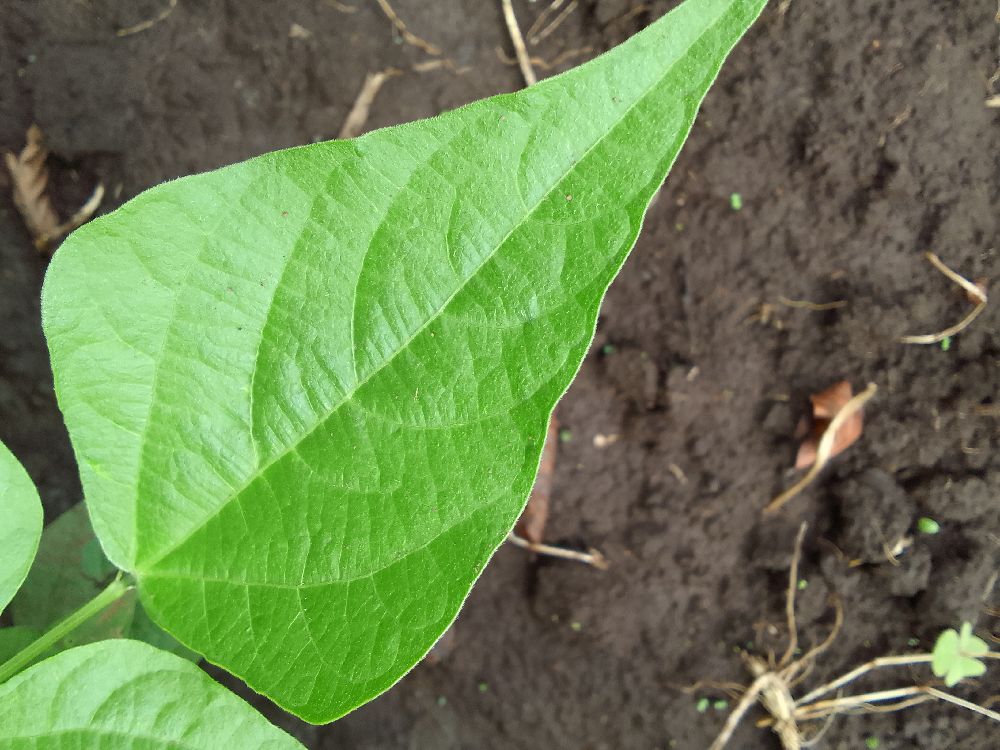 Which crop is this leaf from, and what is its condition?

common bean, healthy
